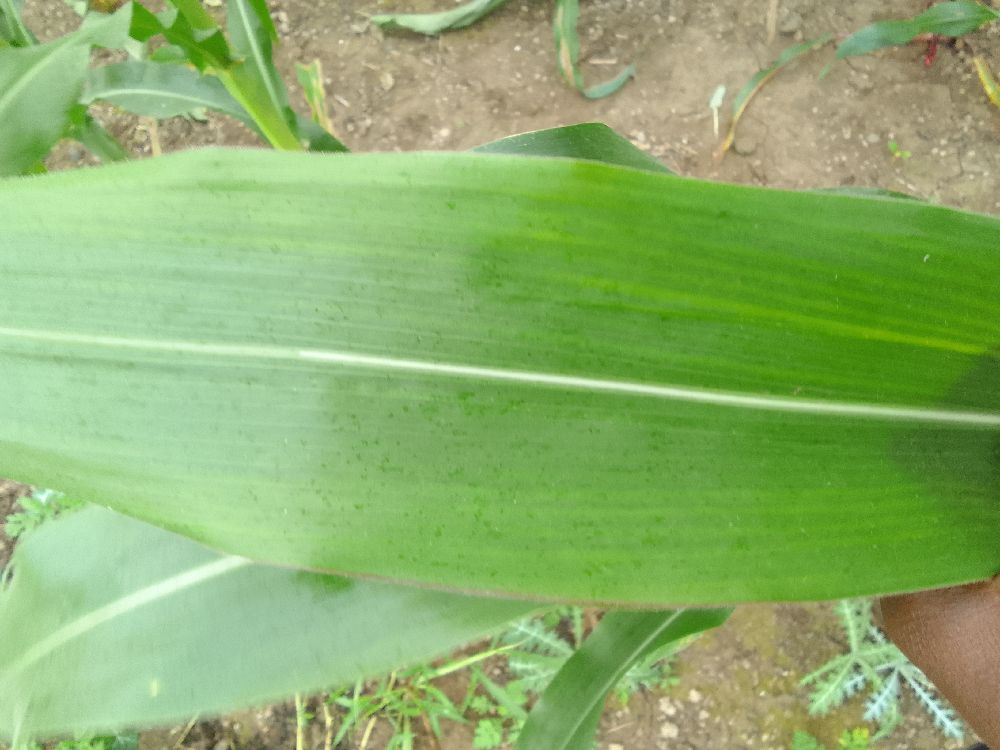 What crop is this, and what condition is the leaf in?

maize, healthy
